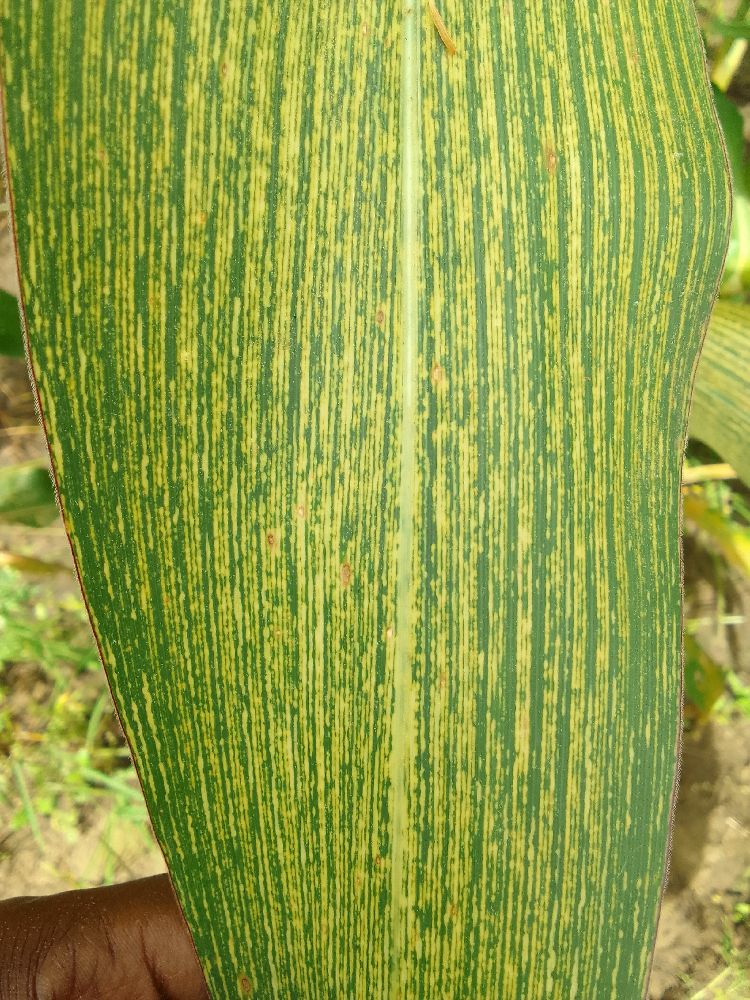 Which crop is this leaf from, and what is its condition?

maize, maize streak virus
